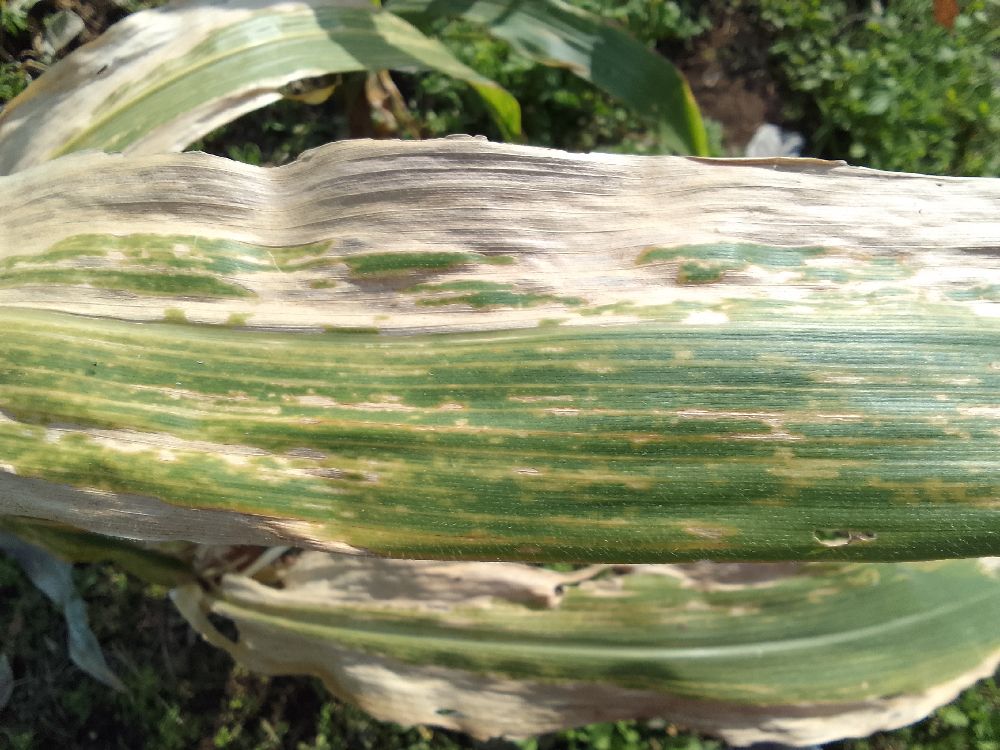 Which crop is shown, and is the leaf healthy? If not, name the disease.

maize, maize lethal necrosis
